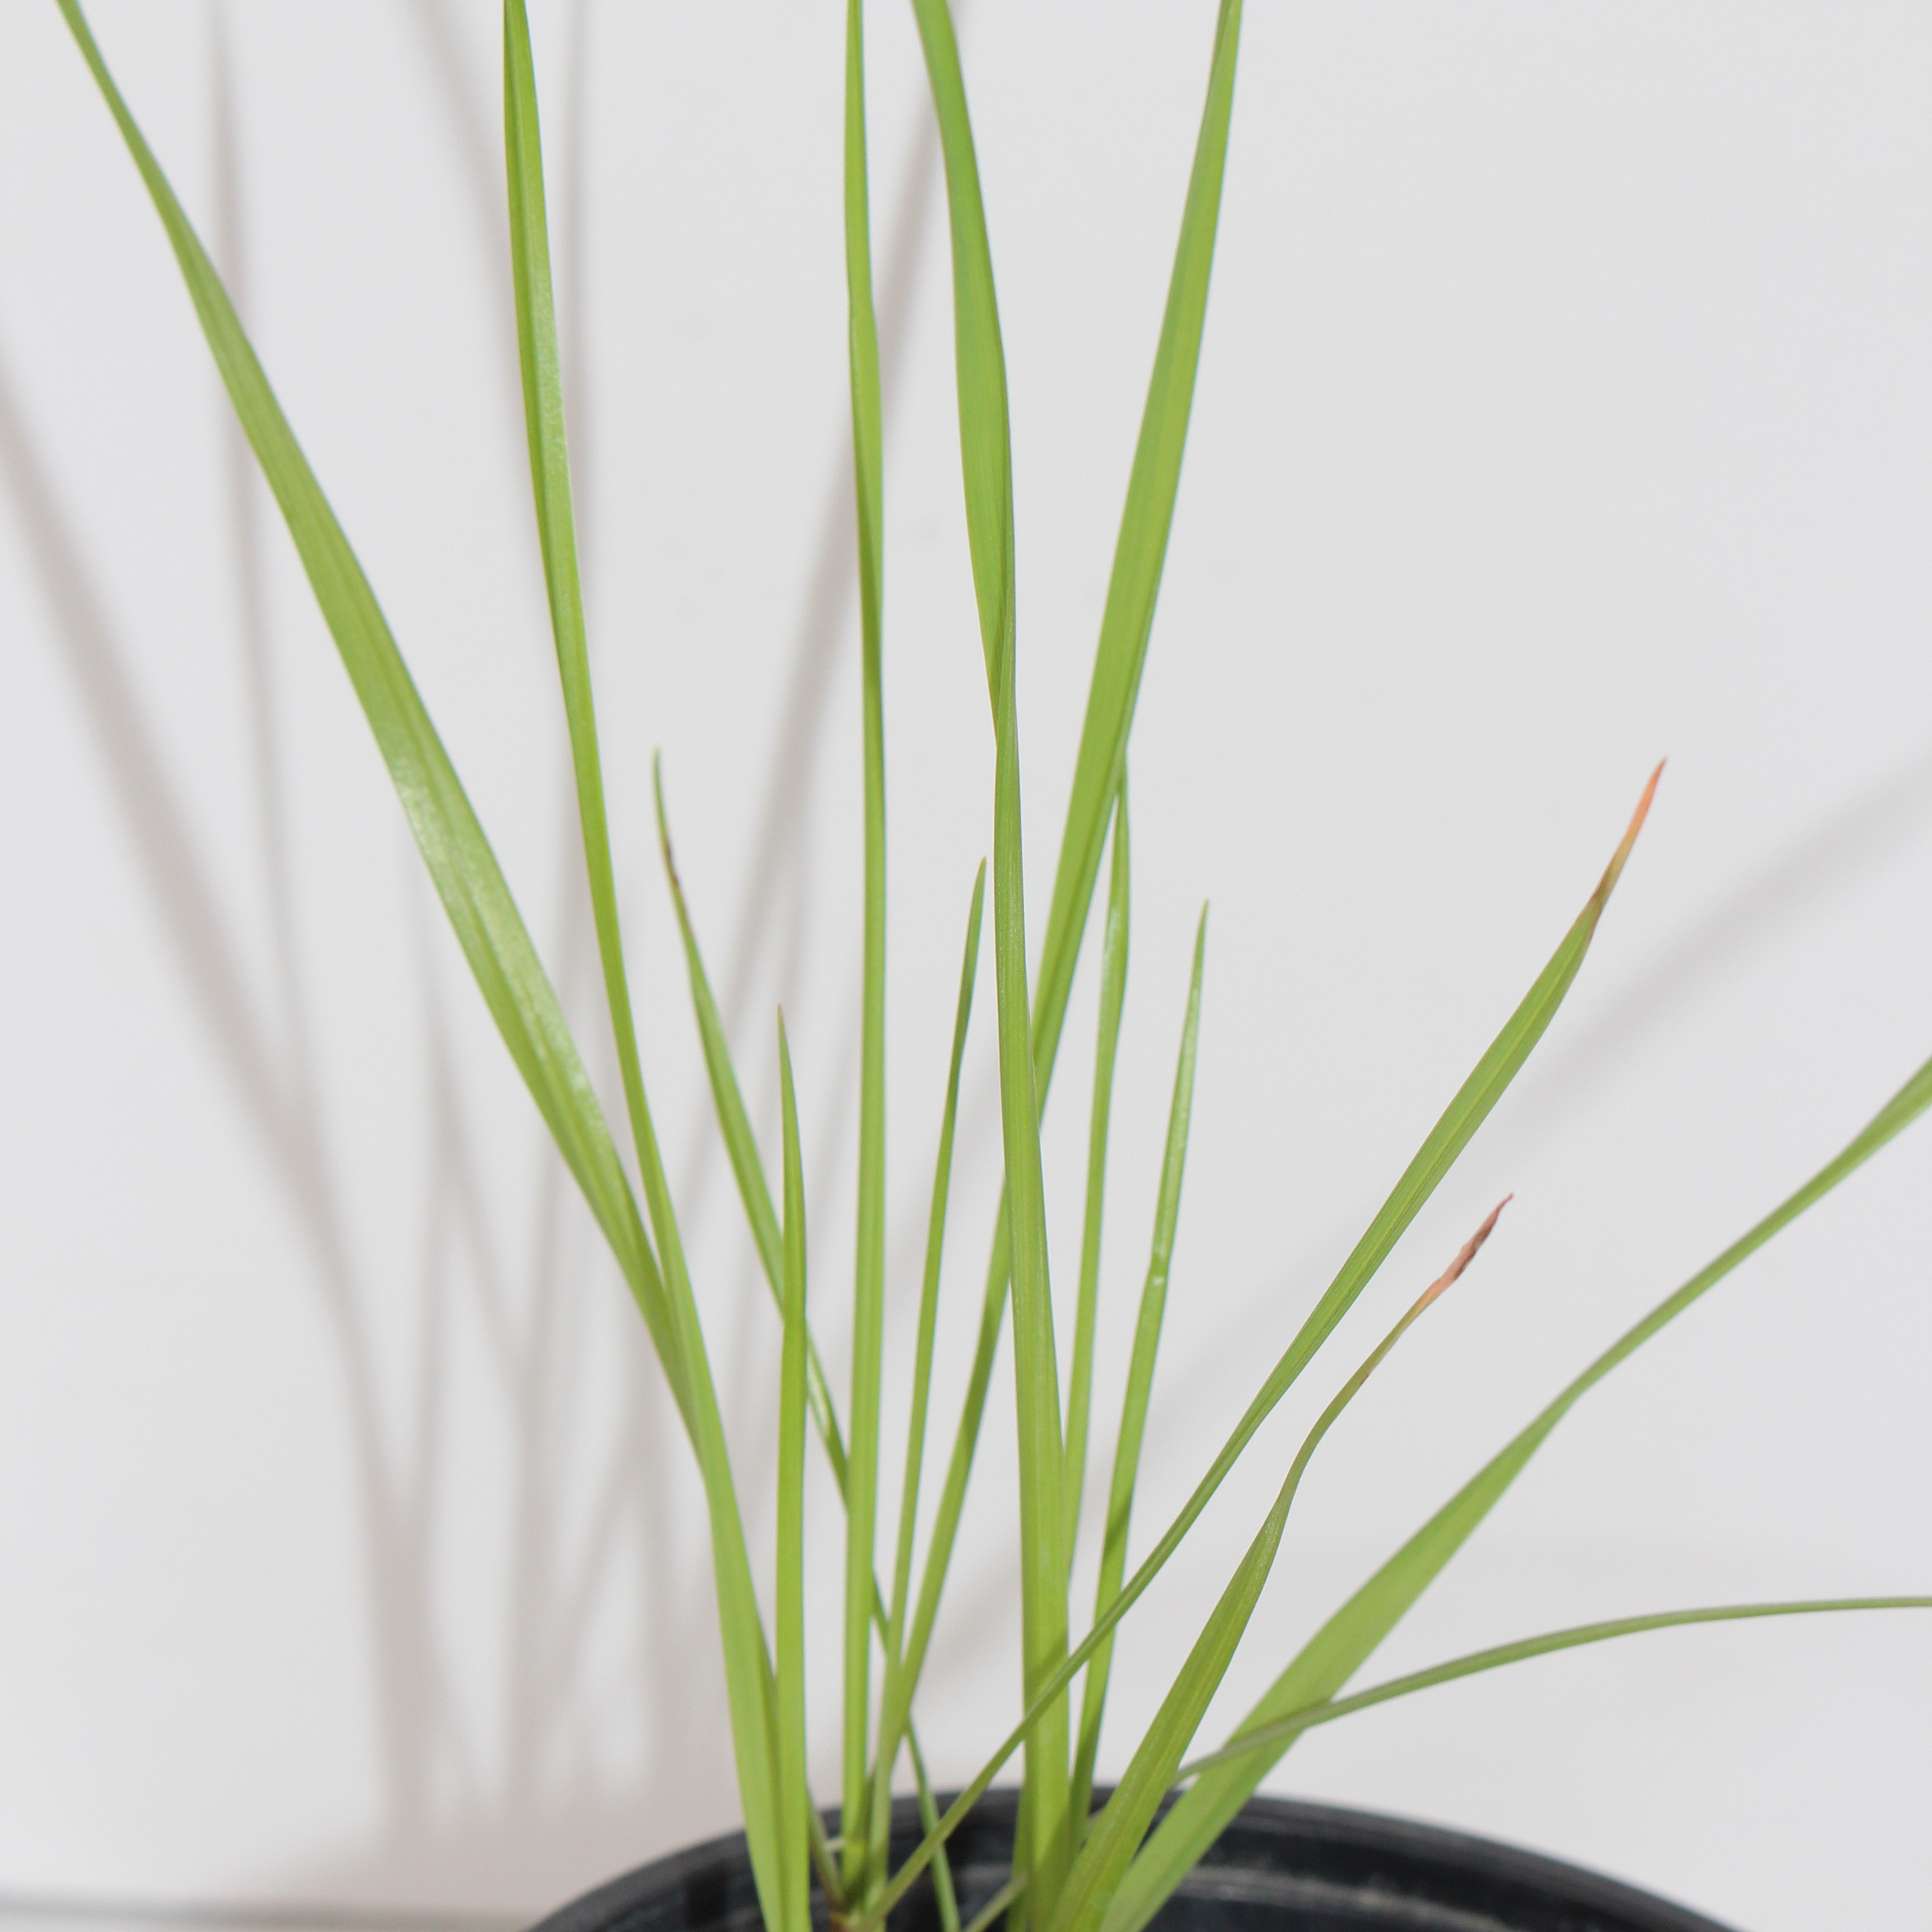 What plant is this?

Lolium multiflorum
